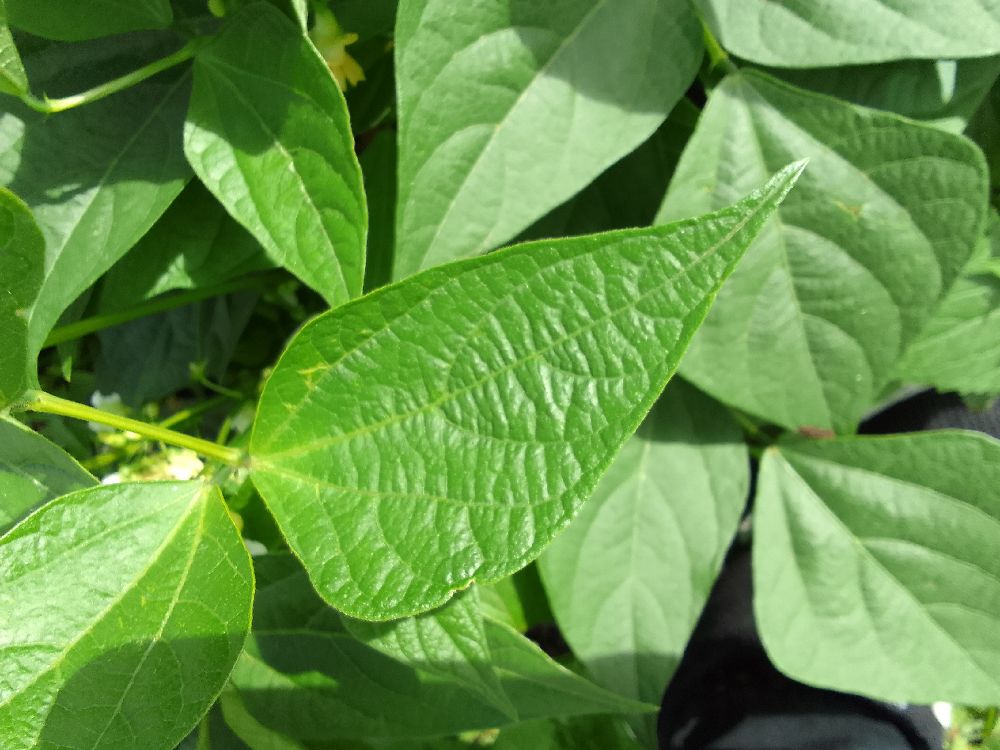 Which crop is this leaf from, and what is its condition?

common bean, healthy
